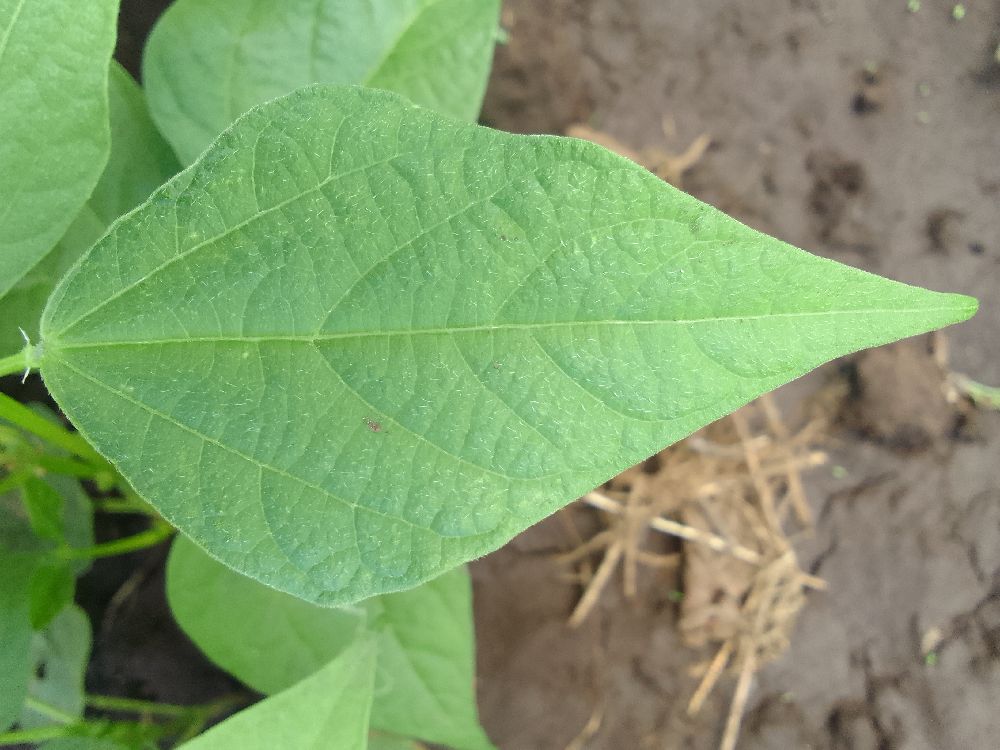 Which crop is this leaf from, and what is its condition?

common bean, healthy
